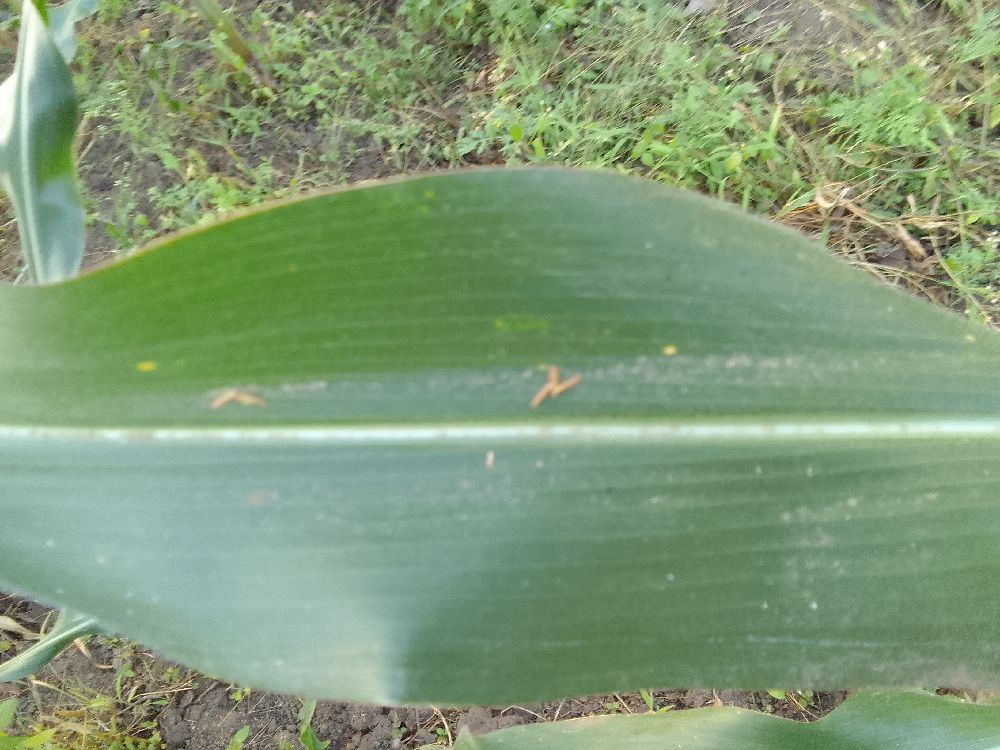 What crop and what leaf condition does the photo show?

maize, healthy
